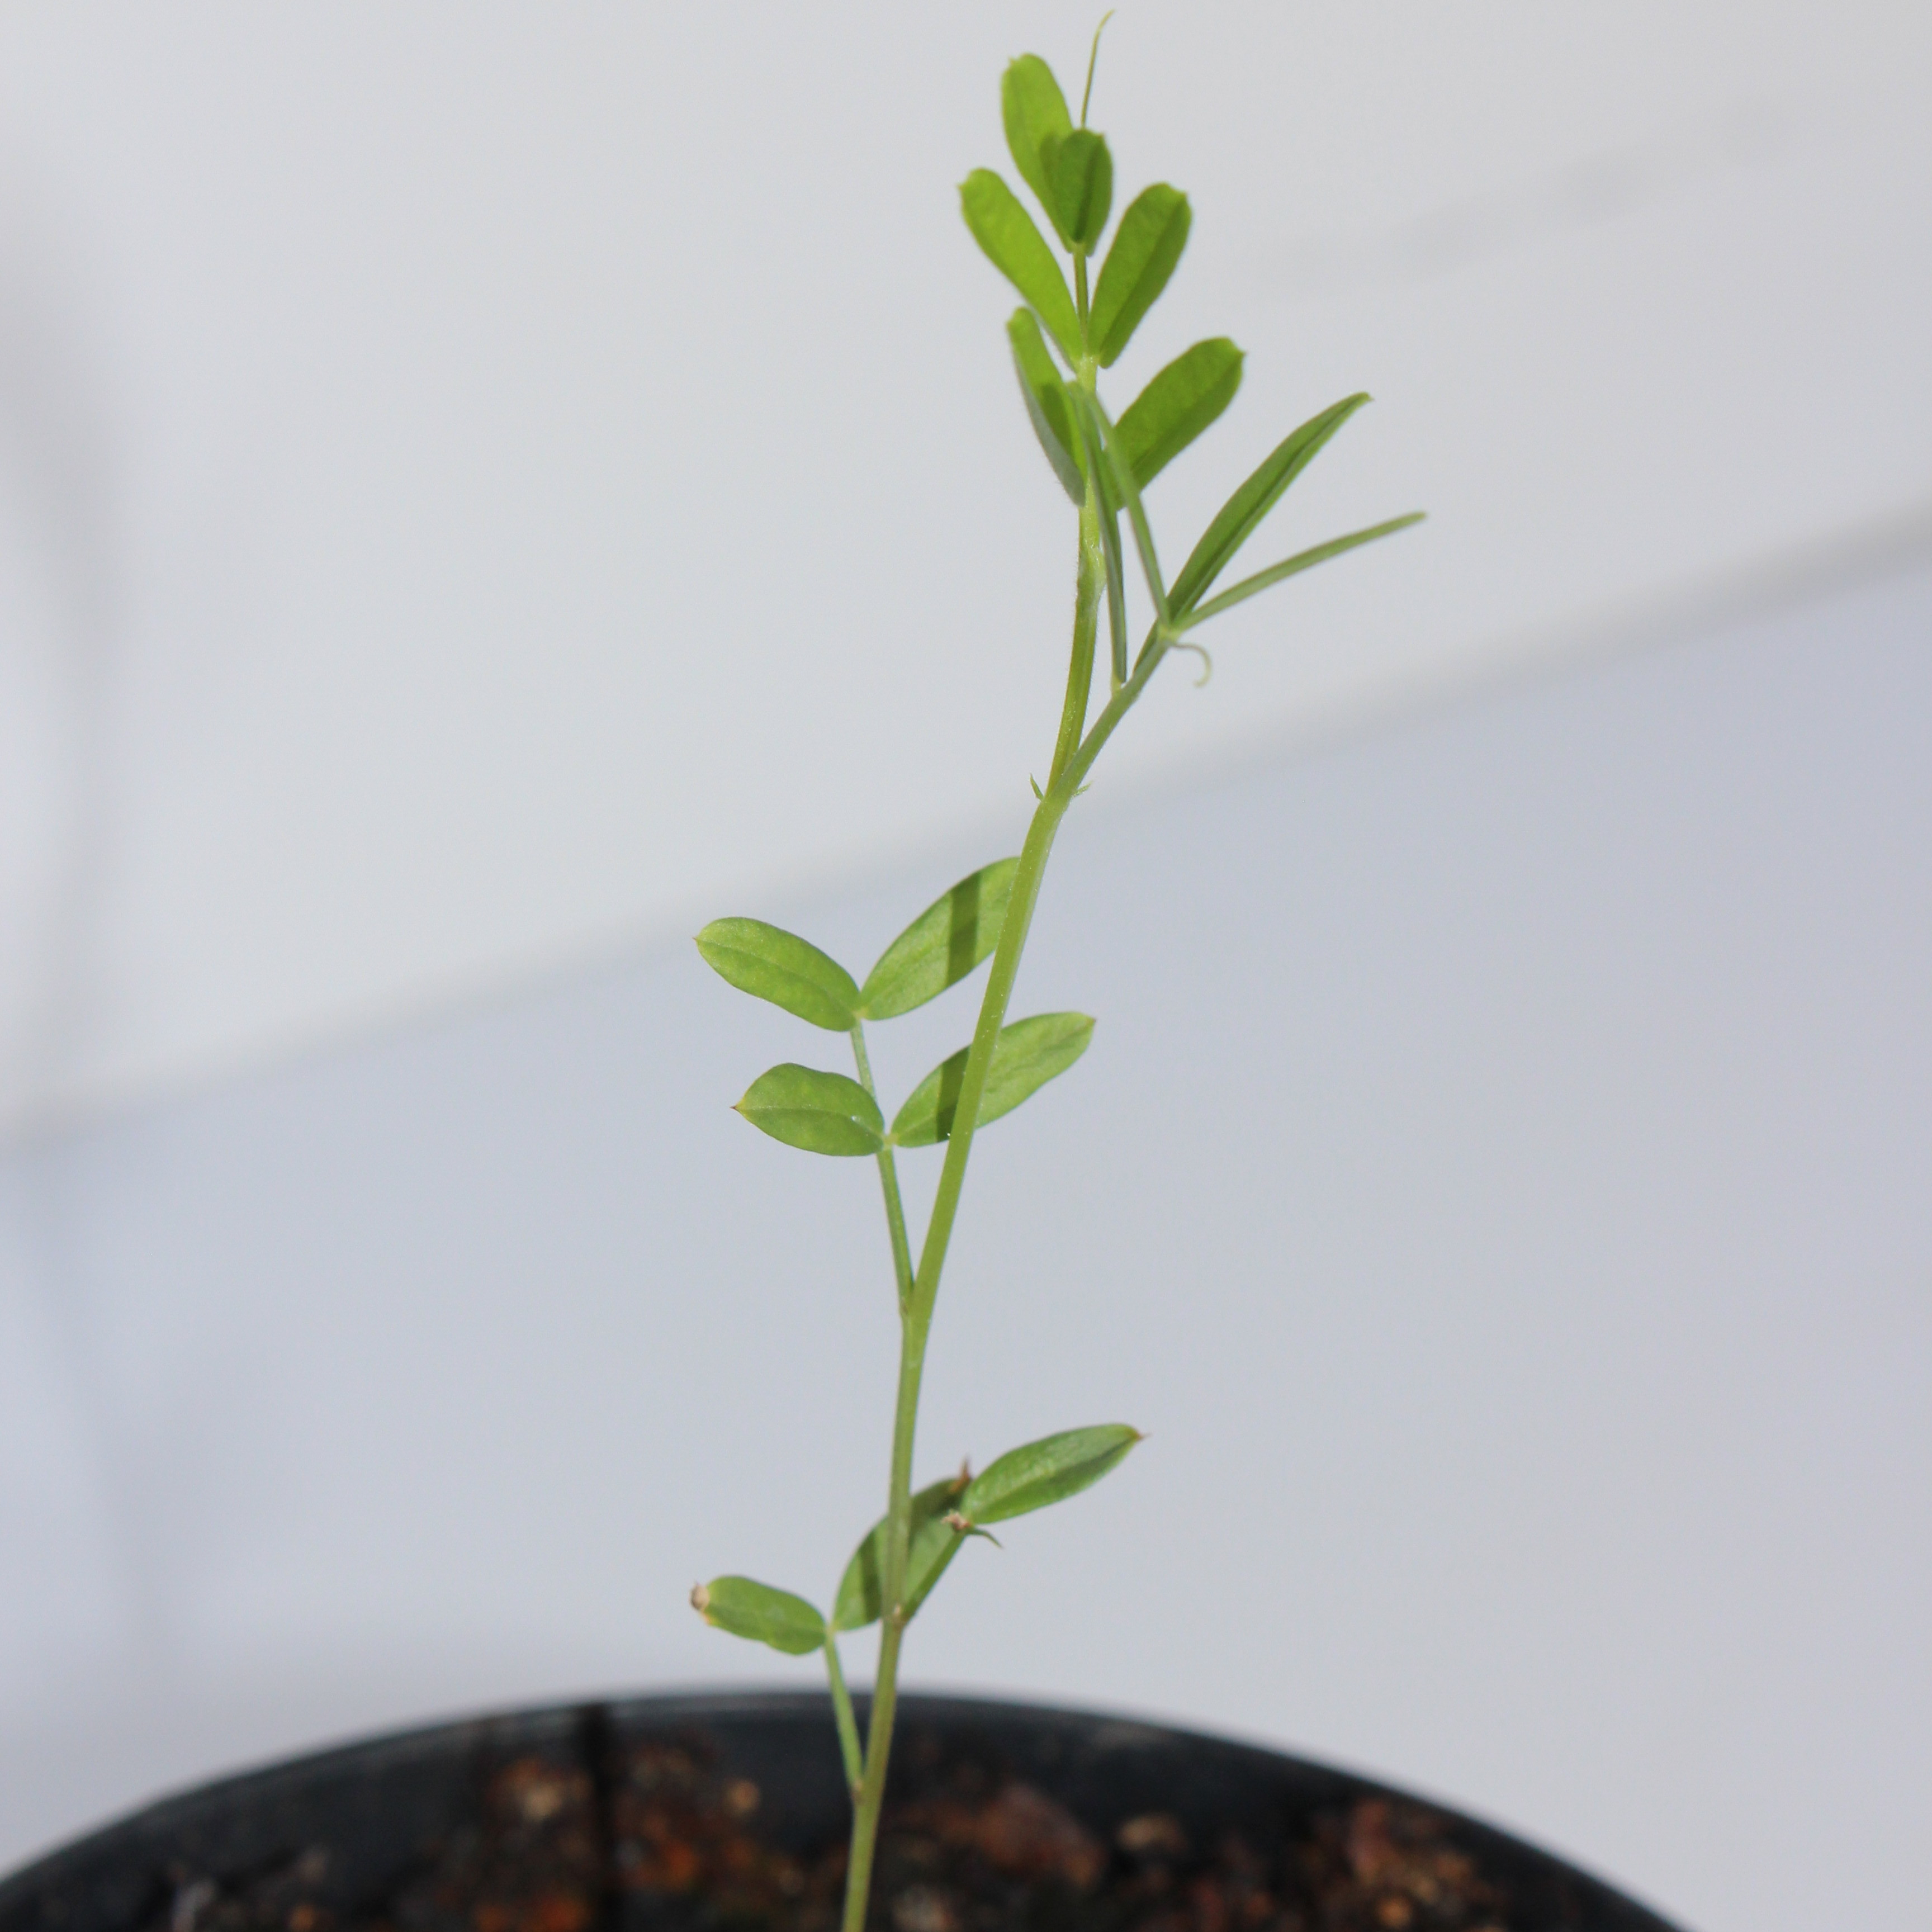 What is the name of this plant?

Vicia sativa
